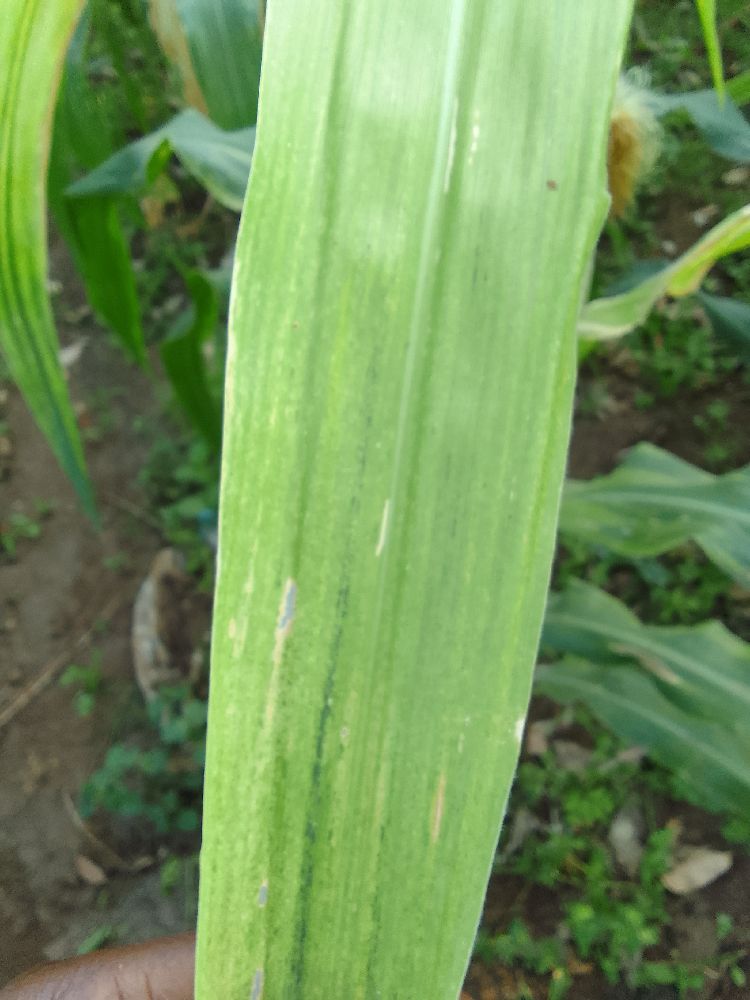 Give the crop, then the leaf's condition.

maize, maize lethal necrosis
